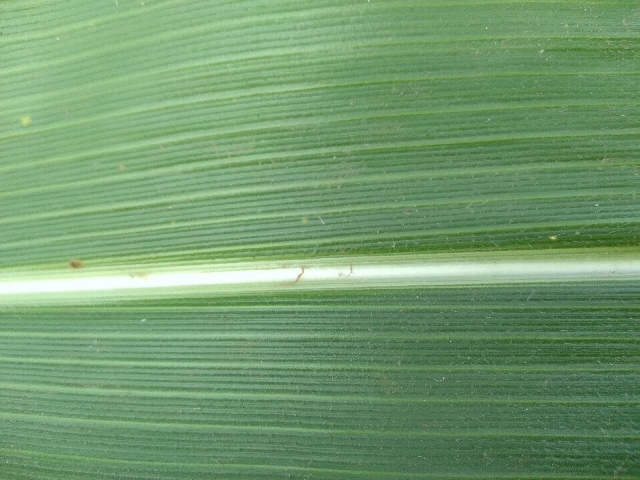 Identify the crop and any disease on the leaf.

maize, healthy
